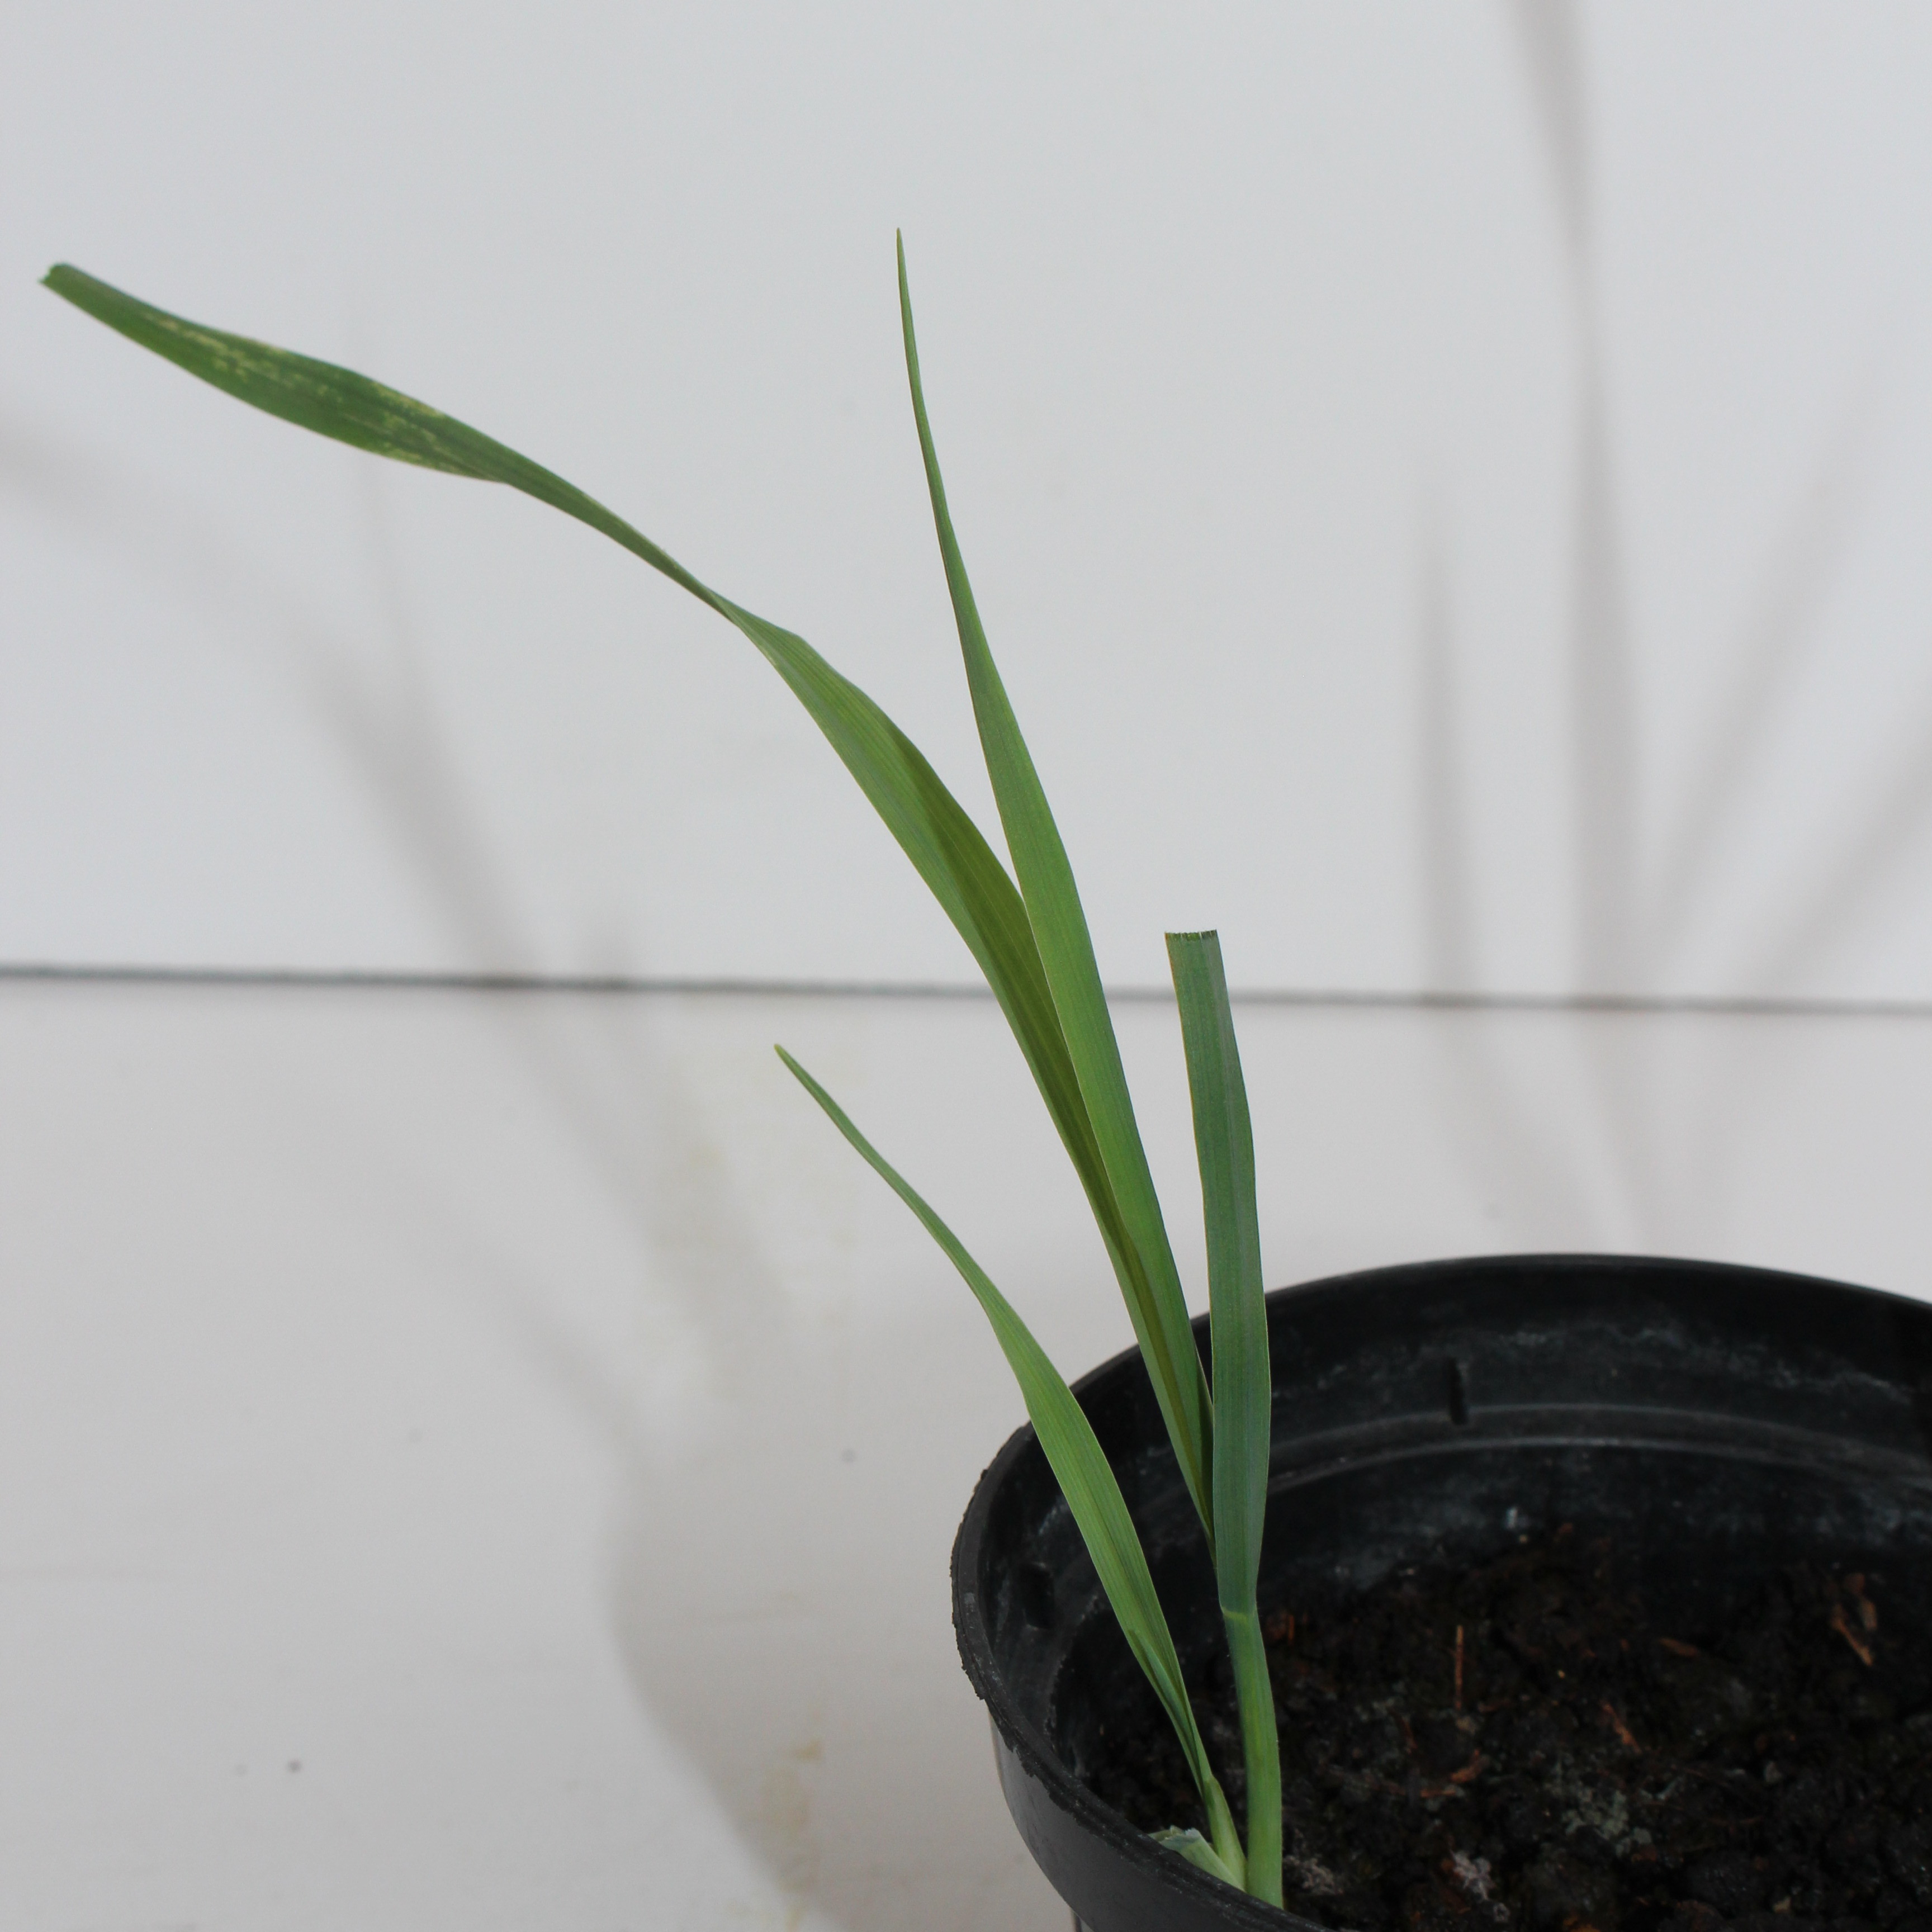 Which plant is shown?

Avena sterilis
